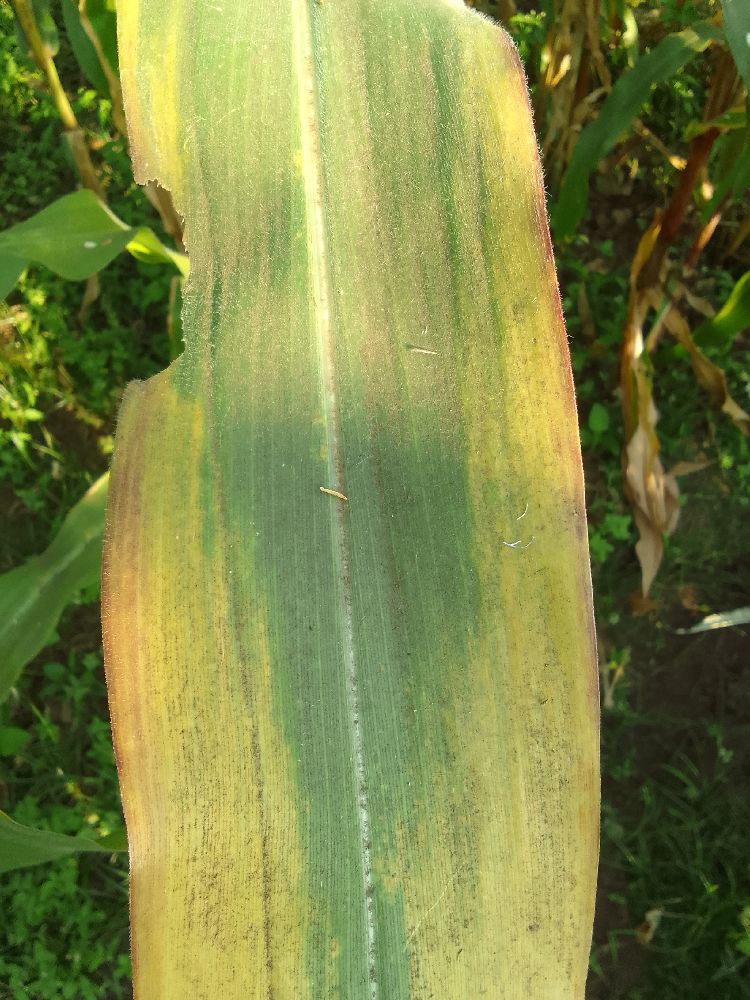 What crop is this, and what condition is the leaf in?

maize, maize lethal necrosis
